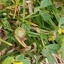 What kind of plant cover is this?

unstructured weed
